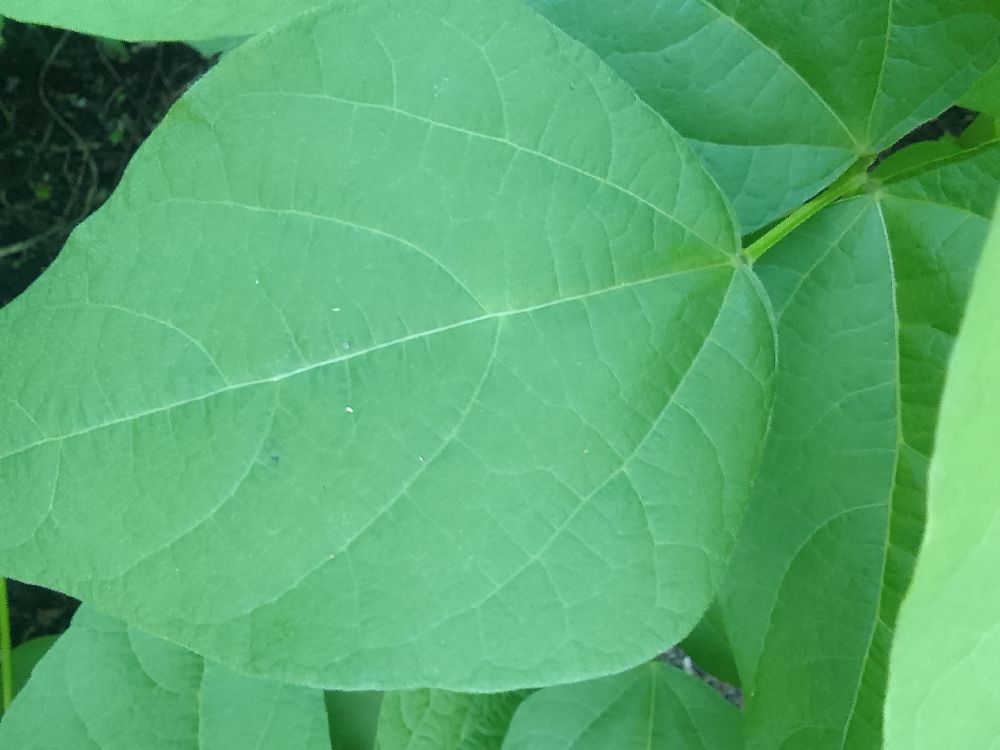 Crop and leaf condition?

common bean, healthy
